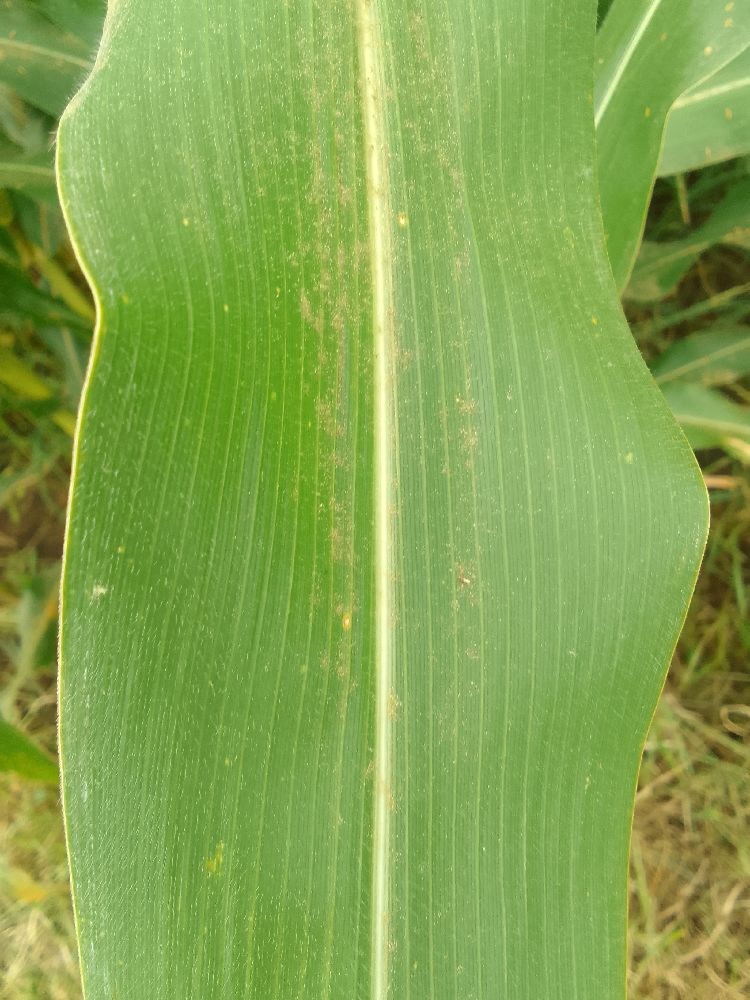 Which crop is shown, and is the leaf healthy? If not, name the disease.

maize, healthy
